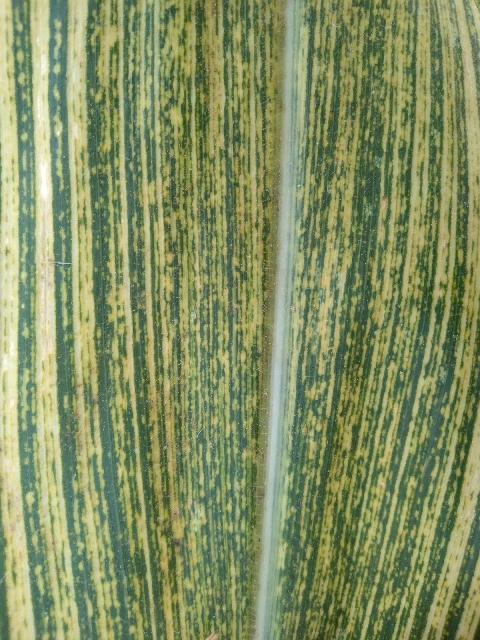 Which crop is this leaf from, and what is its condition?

maize, maize streak virus
